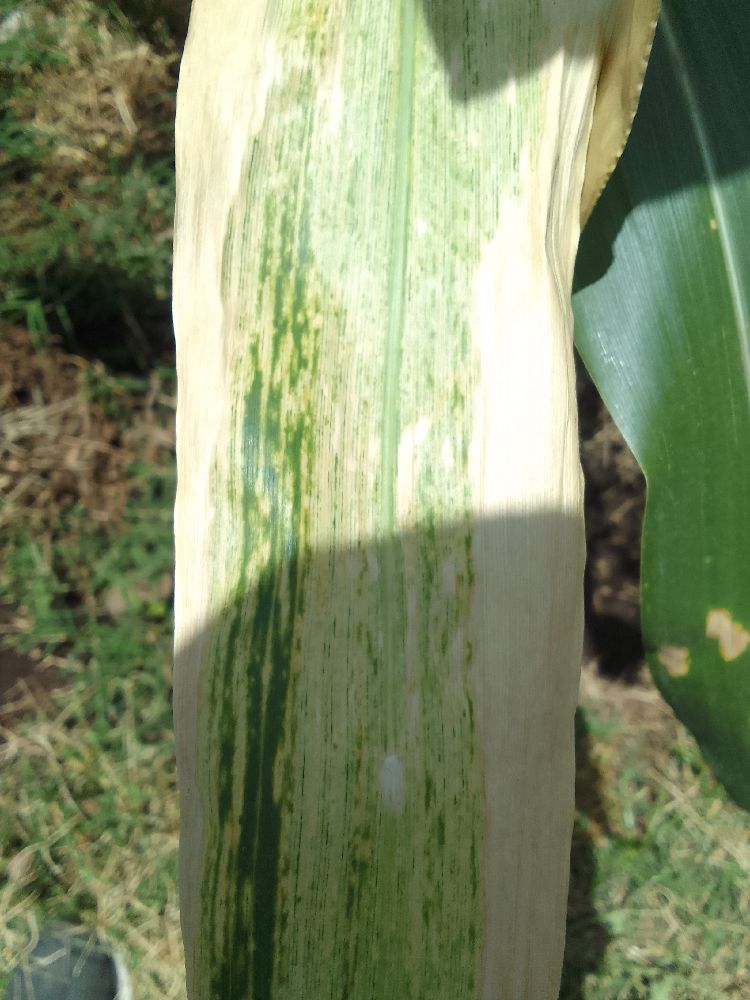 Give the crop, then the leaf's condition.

maize, maize lethal necrosis
